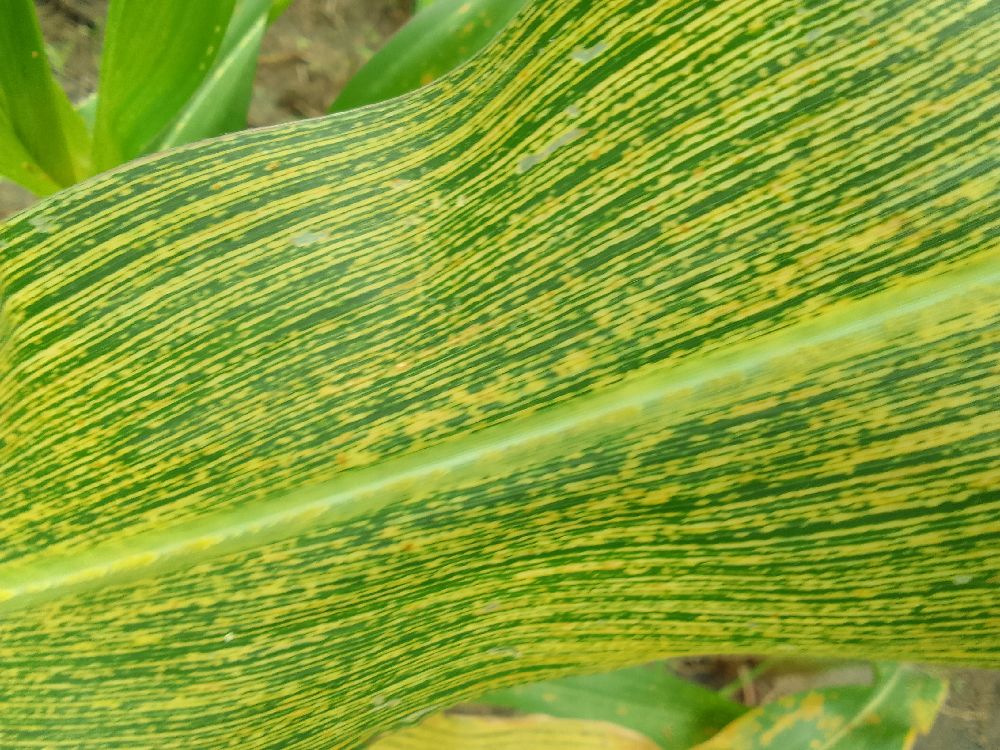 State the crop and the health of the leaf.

maize, maize streak virus
